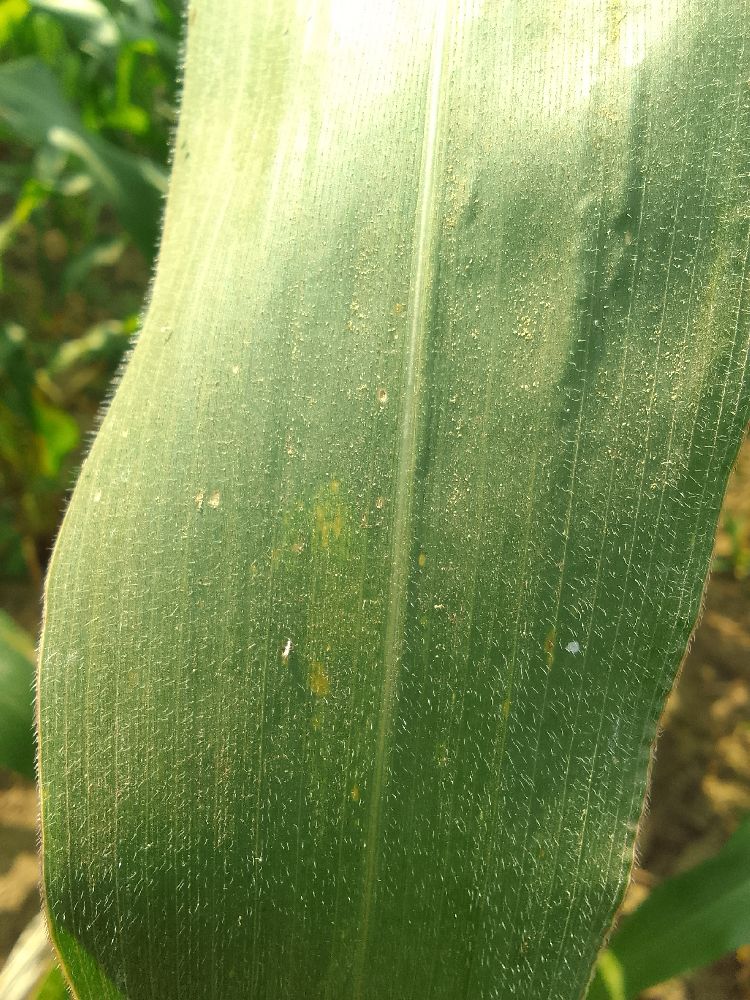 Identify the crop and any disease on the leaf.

maize, healthy
